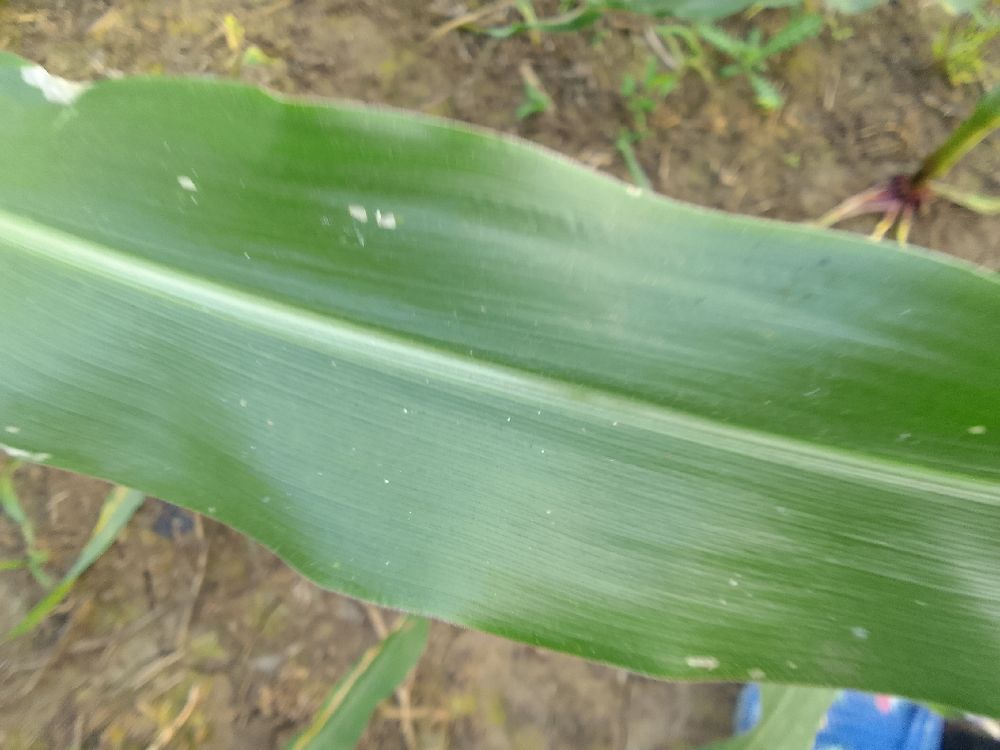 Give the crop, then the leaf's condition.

maize, healthy
